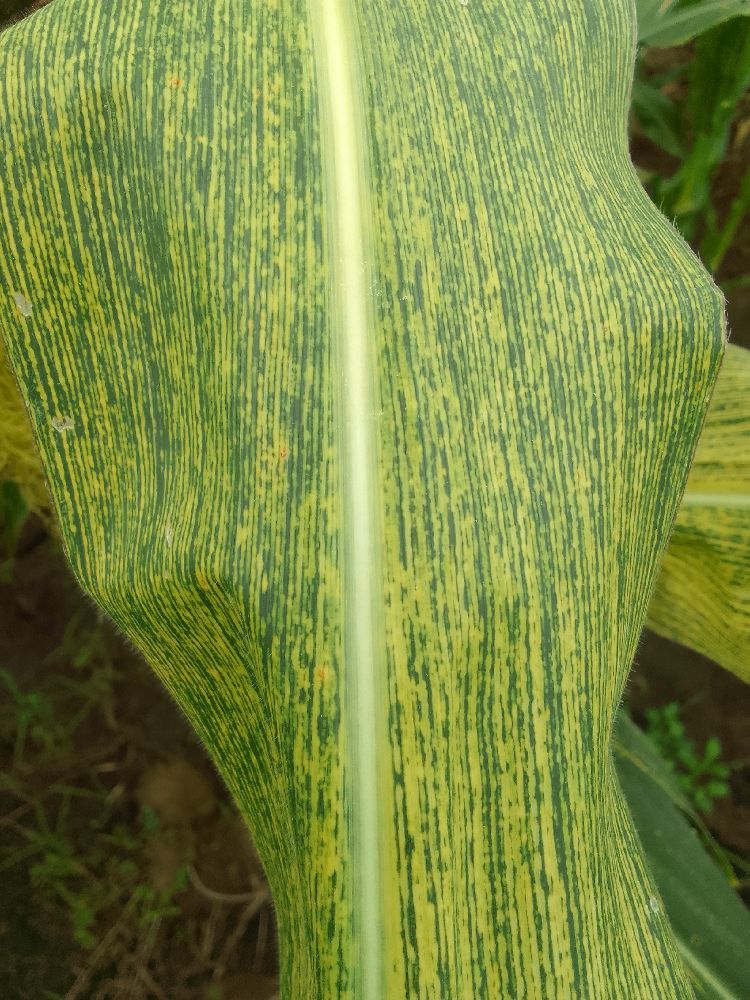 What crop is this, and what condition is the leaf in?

maize, maize streak virus
